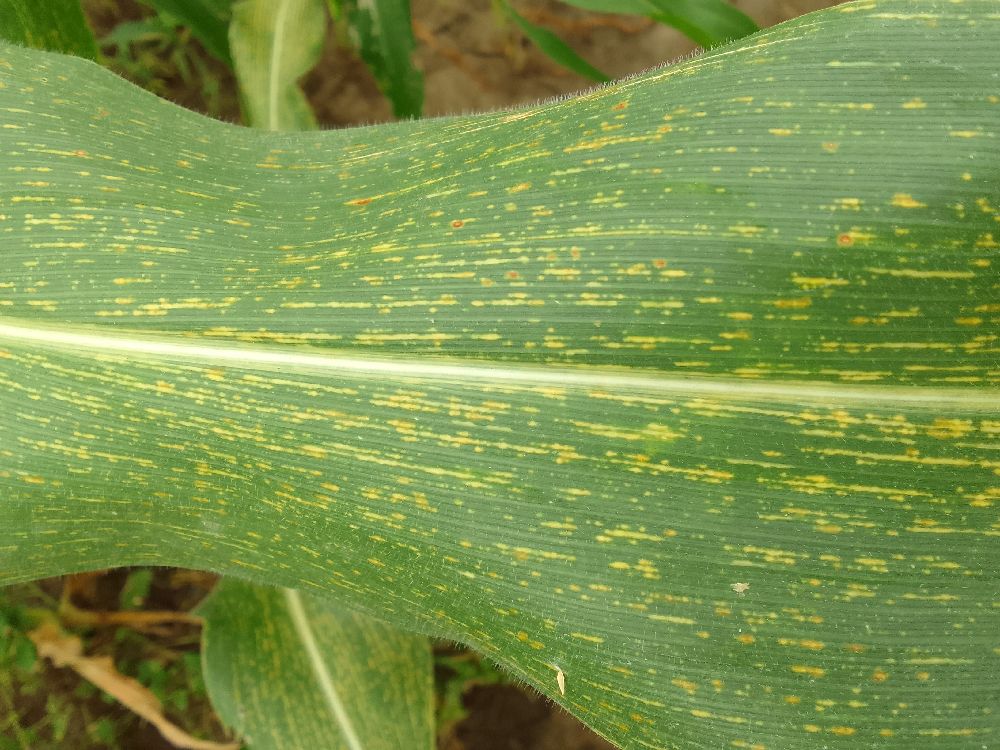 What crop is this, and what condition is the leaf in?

maize, maize streak virus
